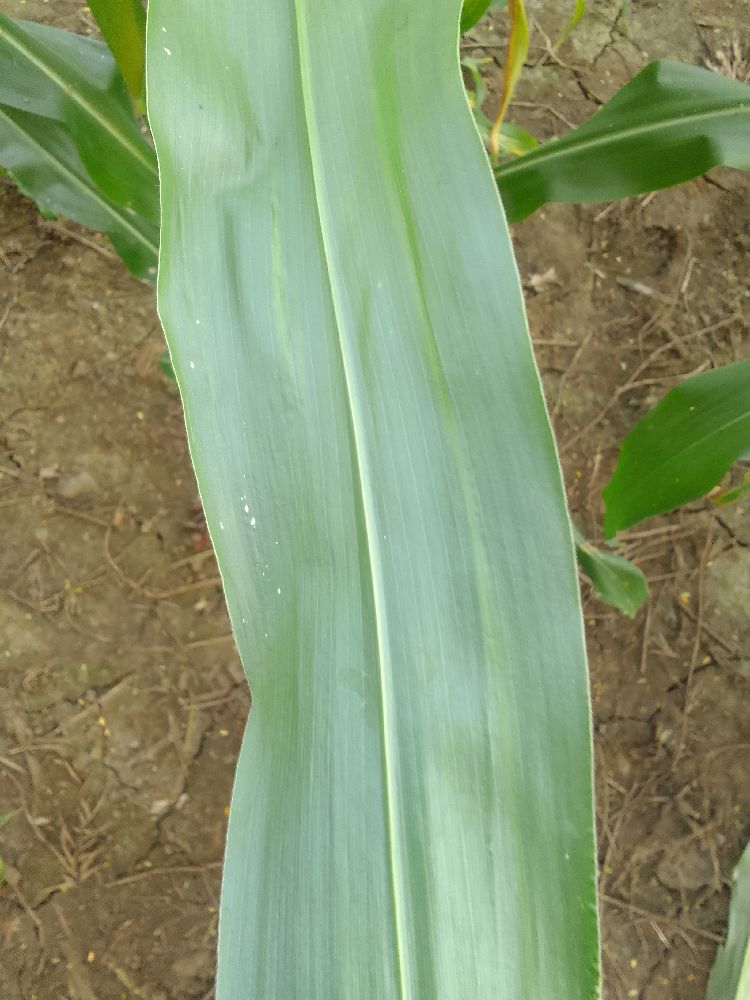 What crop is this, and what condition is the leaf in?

maize, healthy
